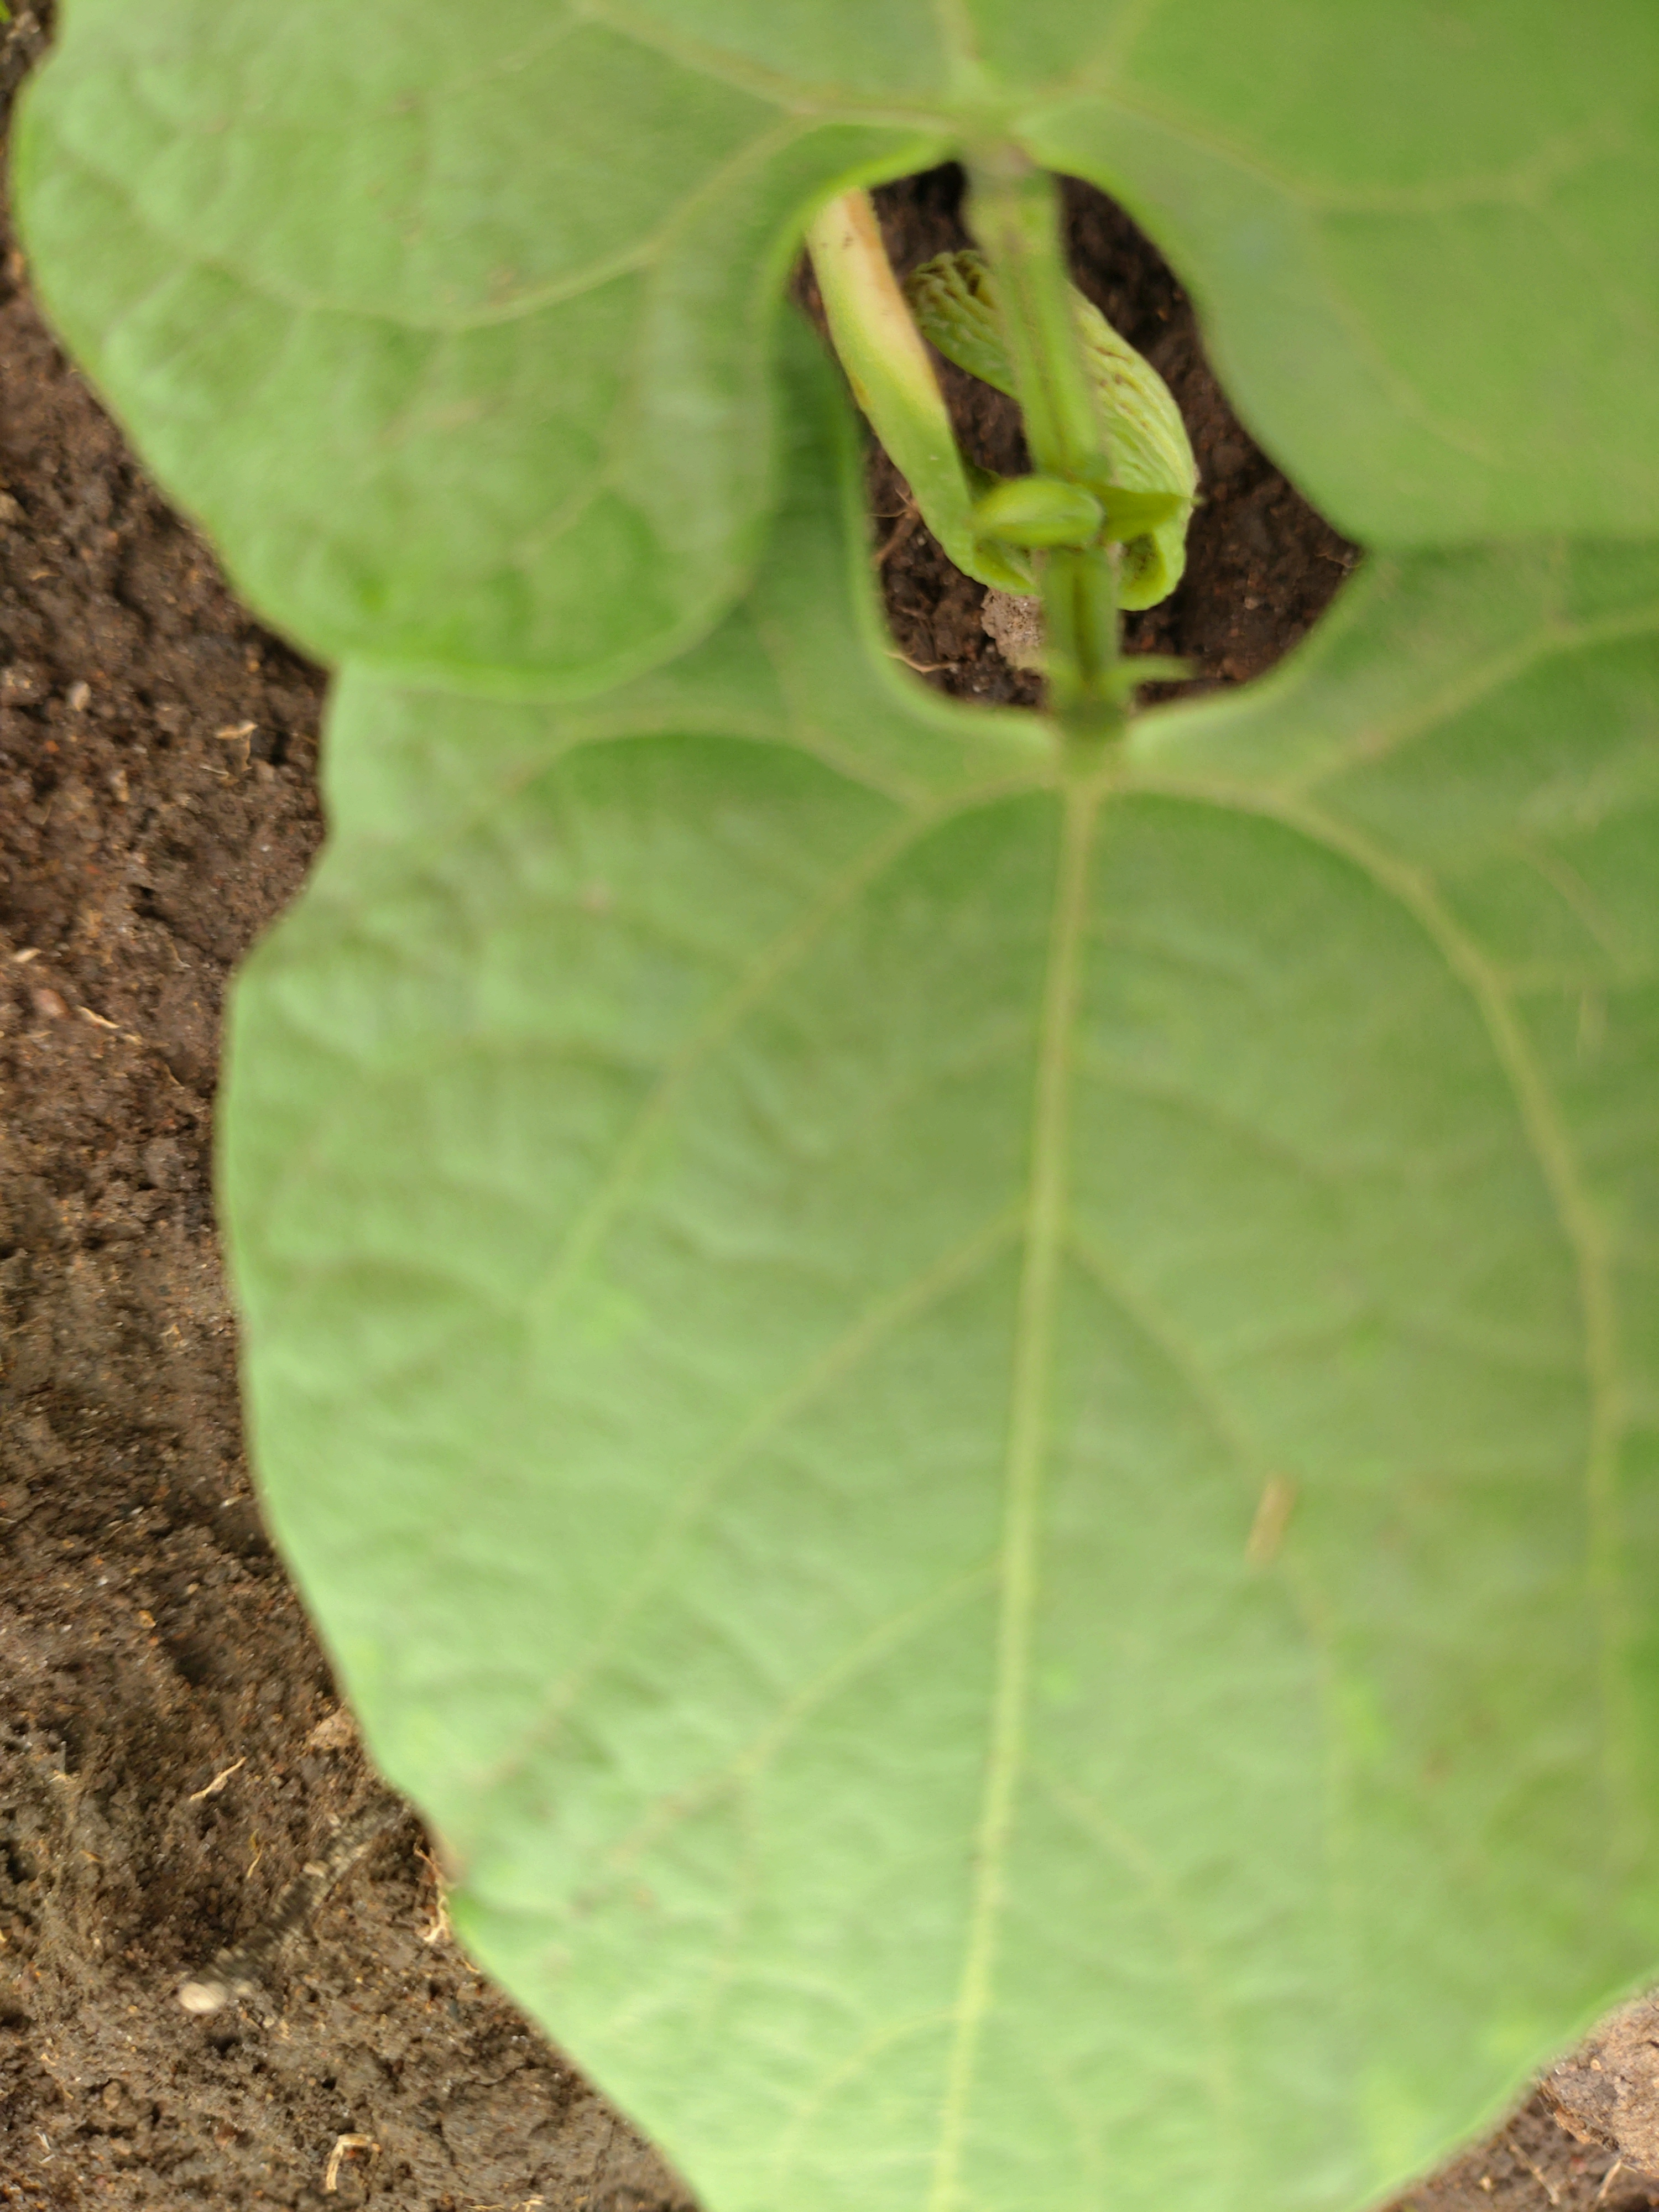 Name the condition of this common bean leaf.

healthy
